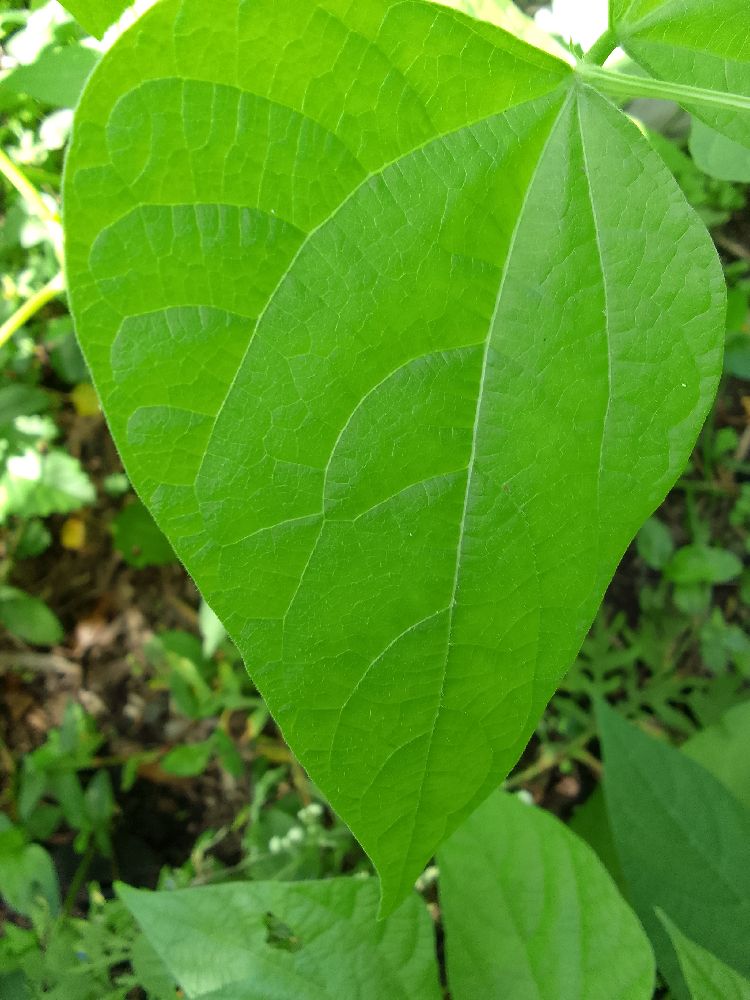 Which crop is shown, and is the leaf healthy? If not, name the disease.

common bean, healthy
